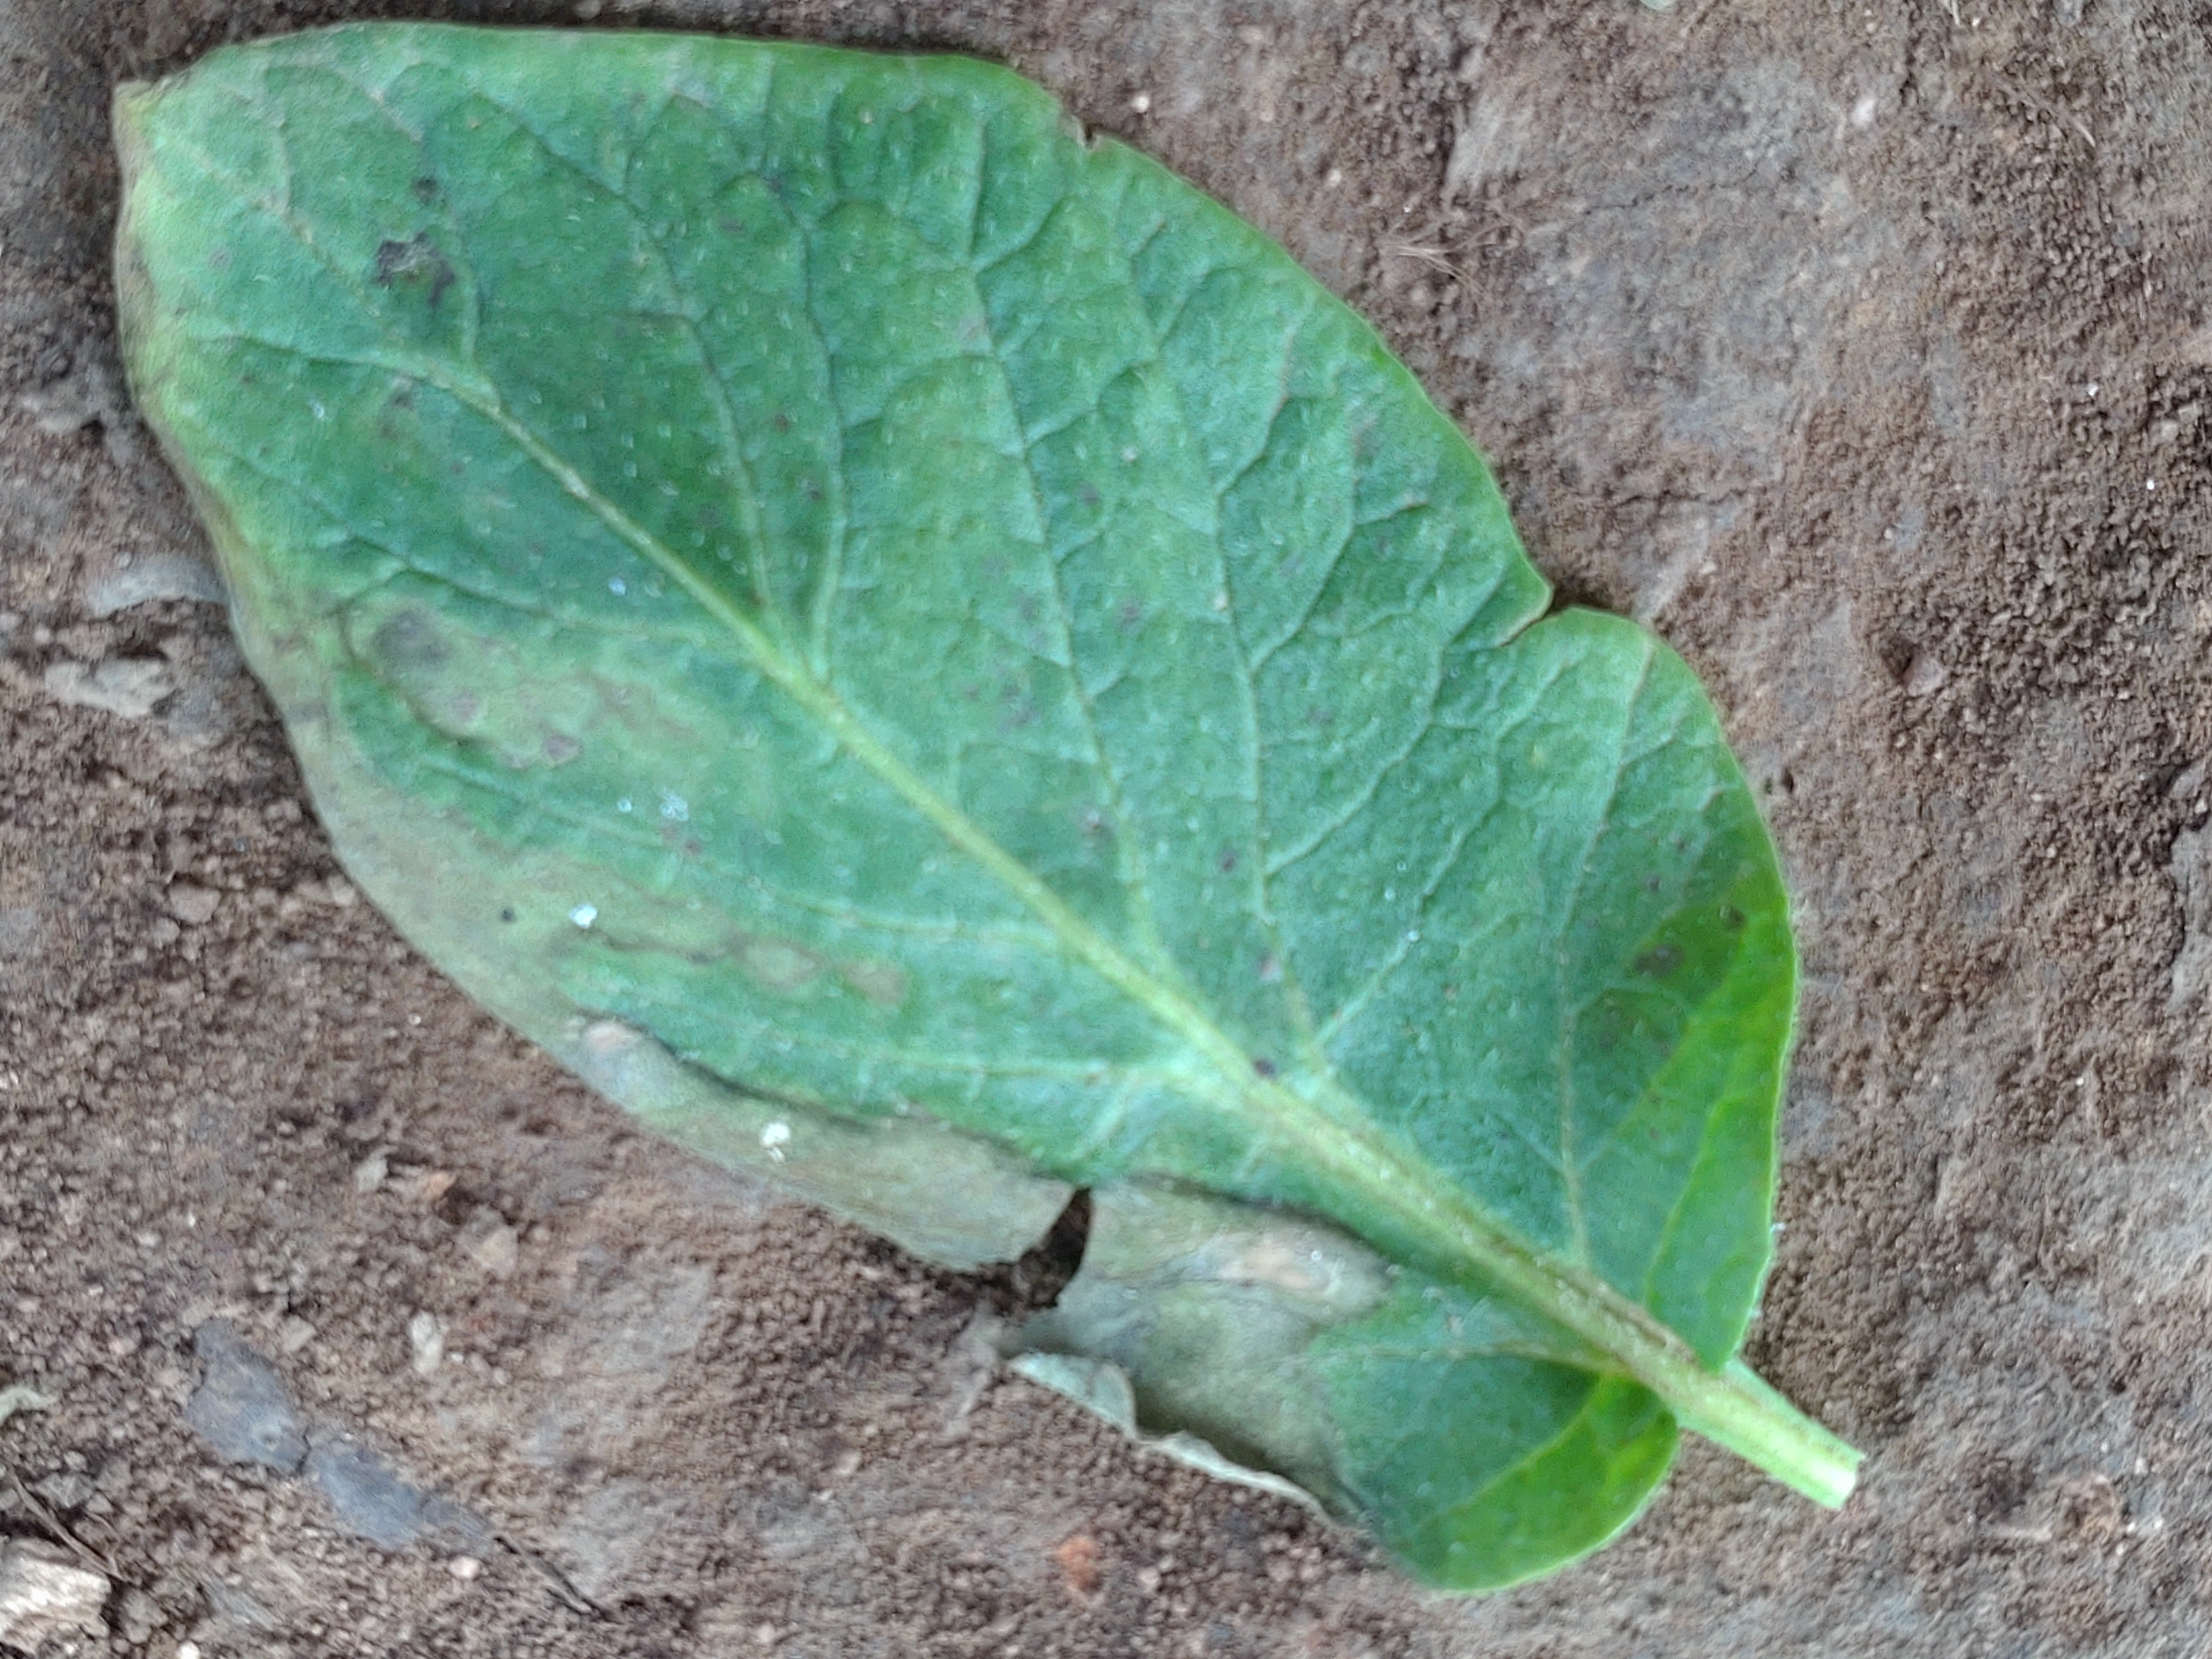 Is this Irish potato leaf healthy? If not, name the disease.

early blight
